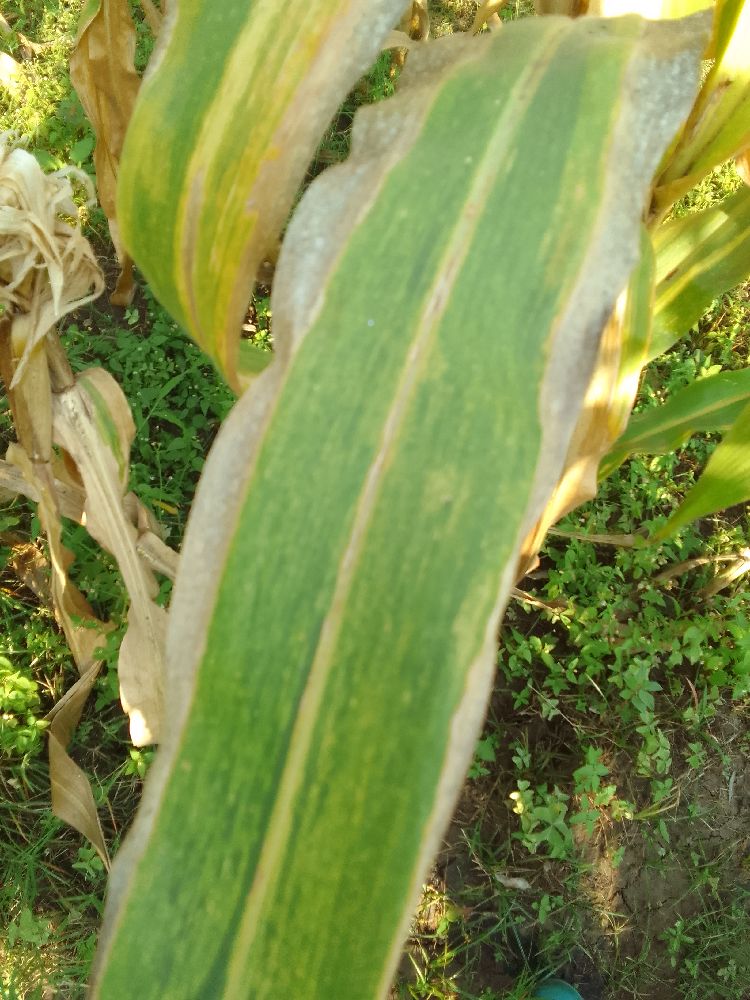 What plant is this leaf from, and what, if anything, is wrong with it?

maize, maize lethal necrosis
